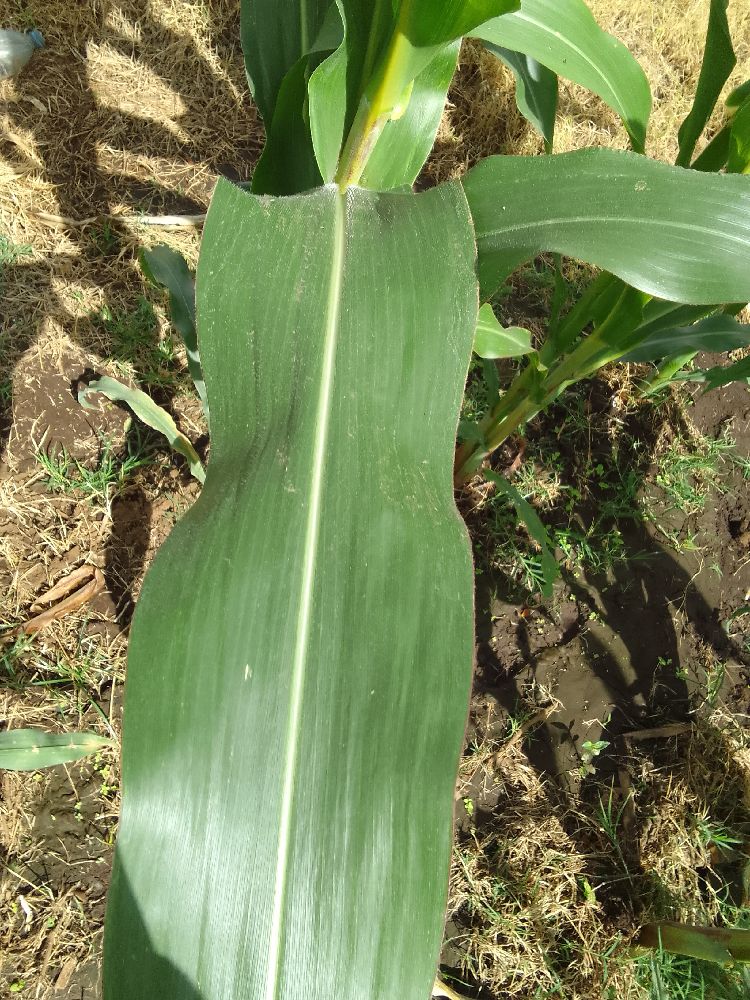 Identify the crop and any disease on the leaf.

maize, healthy
